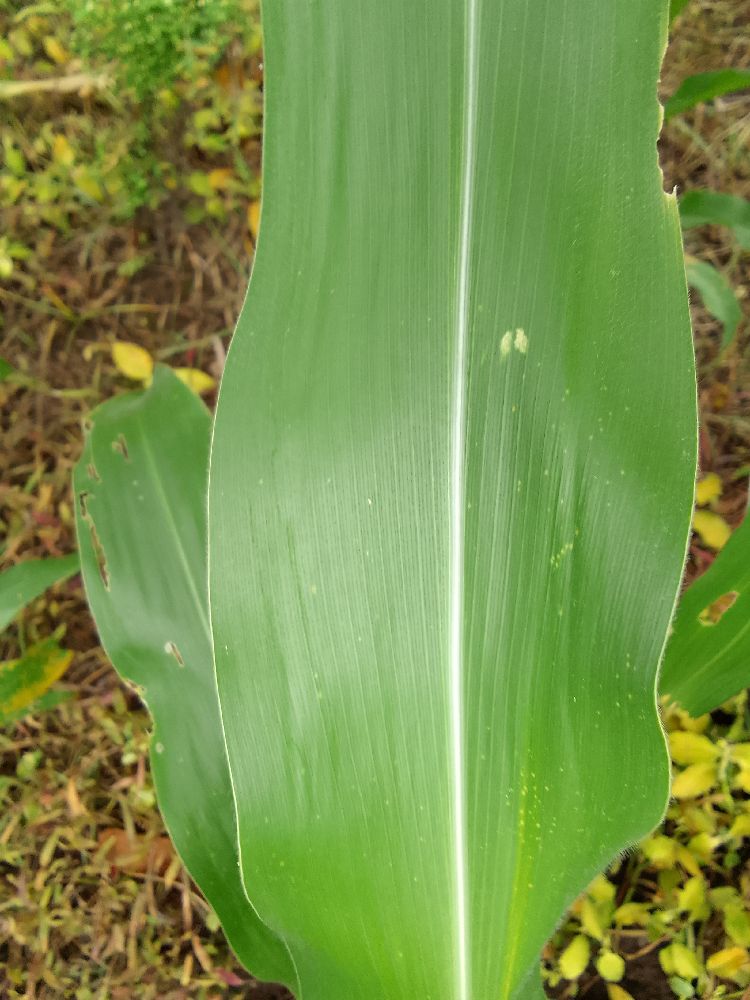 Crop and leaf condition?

maize, healthy
